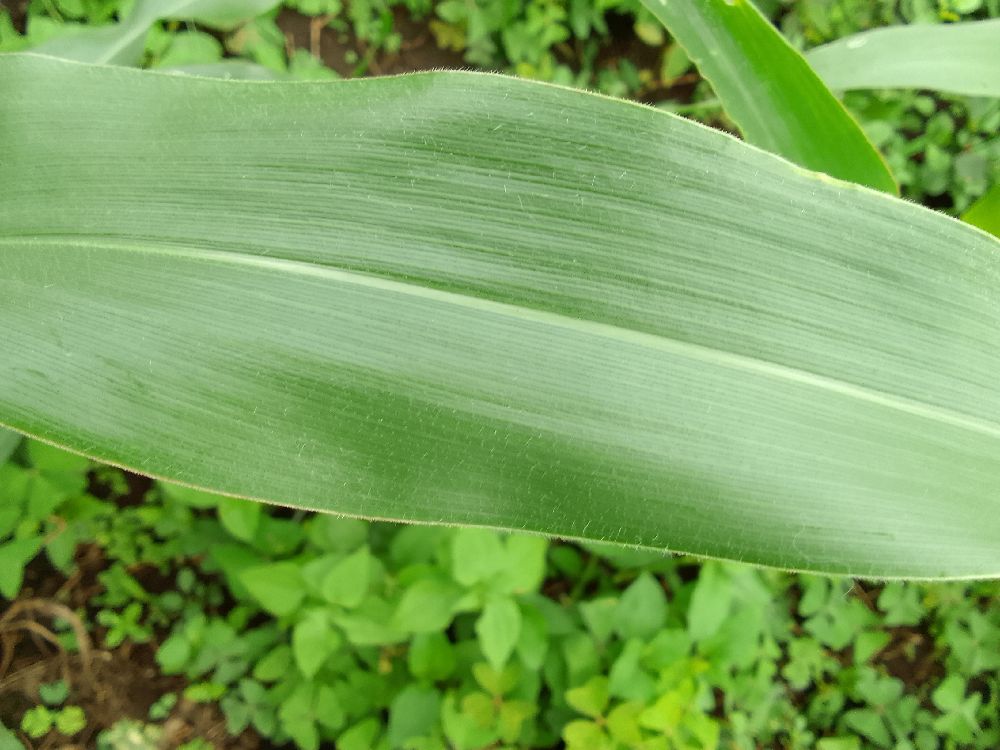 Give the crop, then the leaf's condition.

maize, healthy
